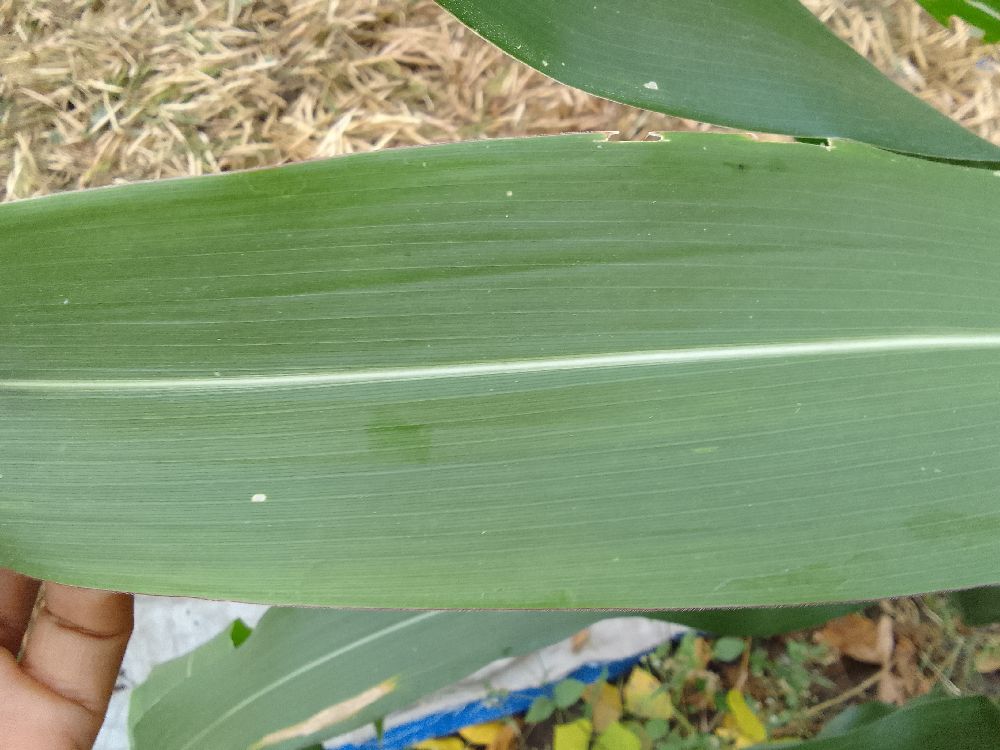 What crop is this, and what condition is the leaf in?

maize, healthy
